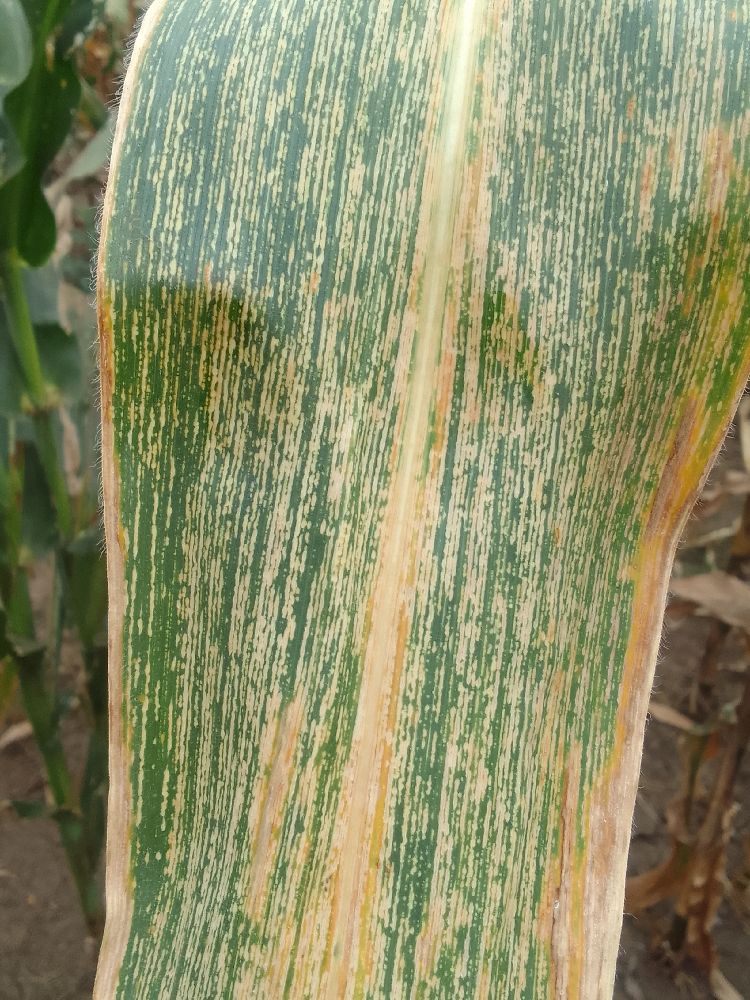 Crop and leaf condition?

maize, maize streak virus
